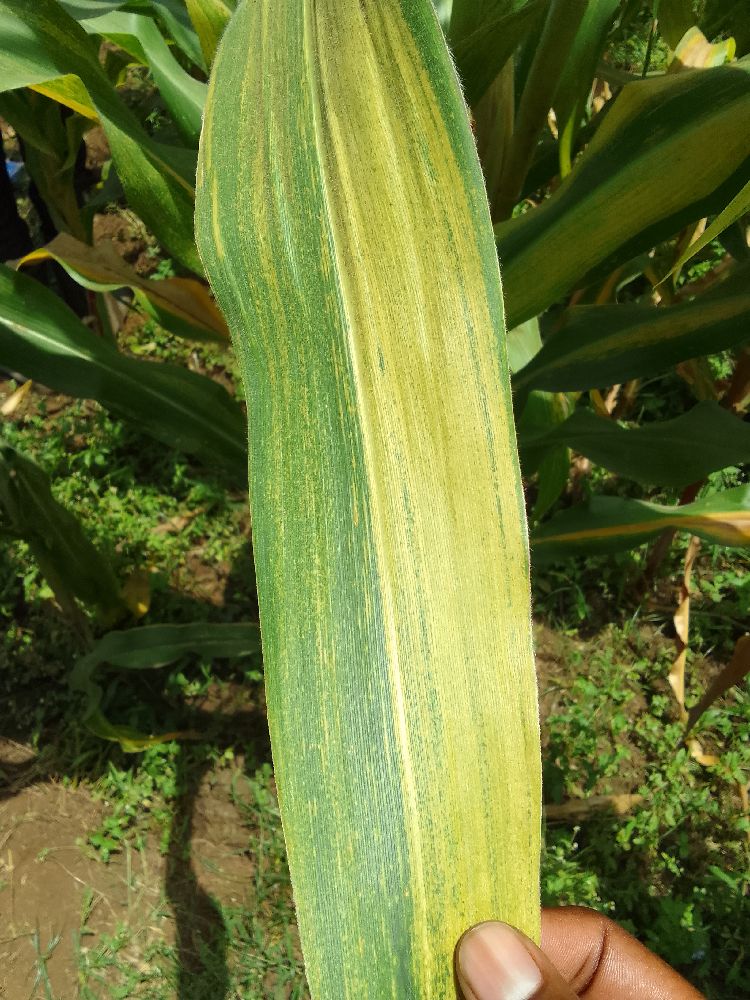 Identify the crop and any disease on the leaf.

maize, maize lethal necrosis
